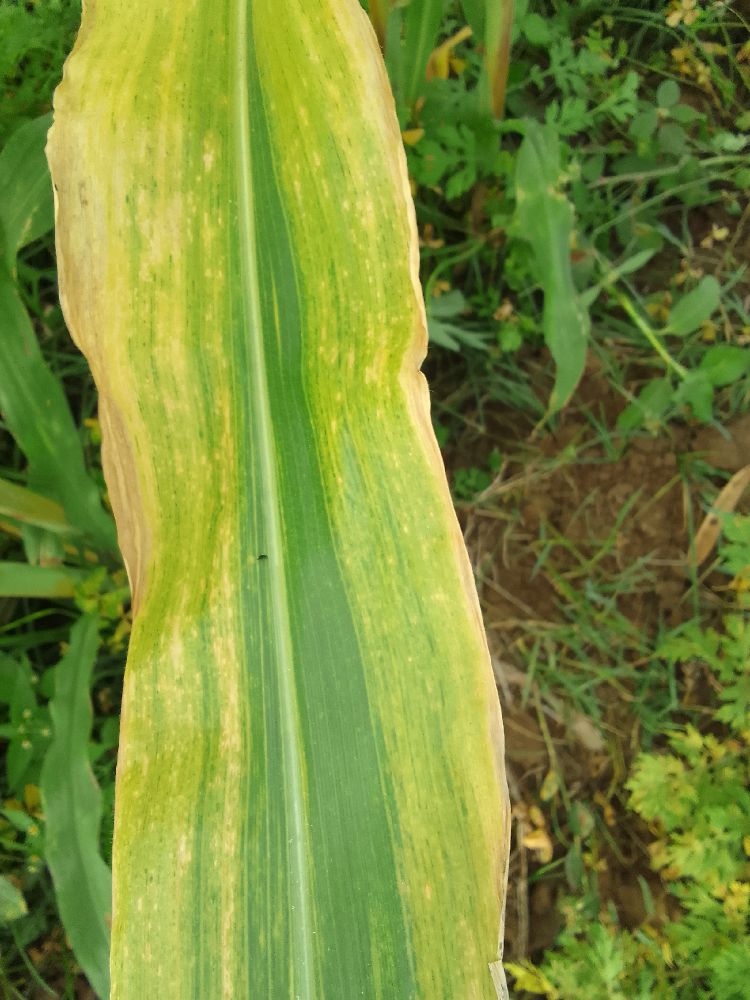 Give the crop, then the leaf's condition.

maize, maize lethal necrosis
